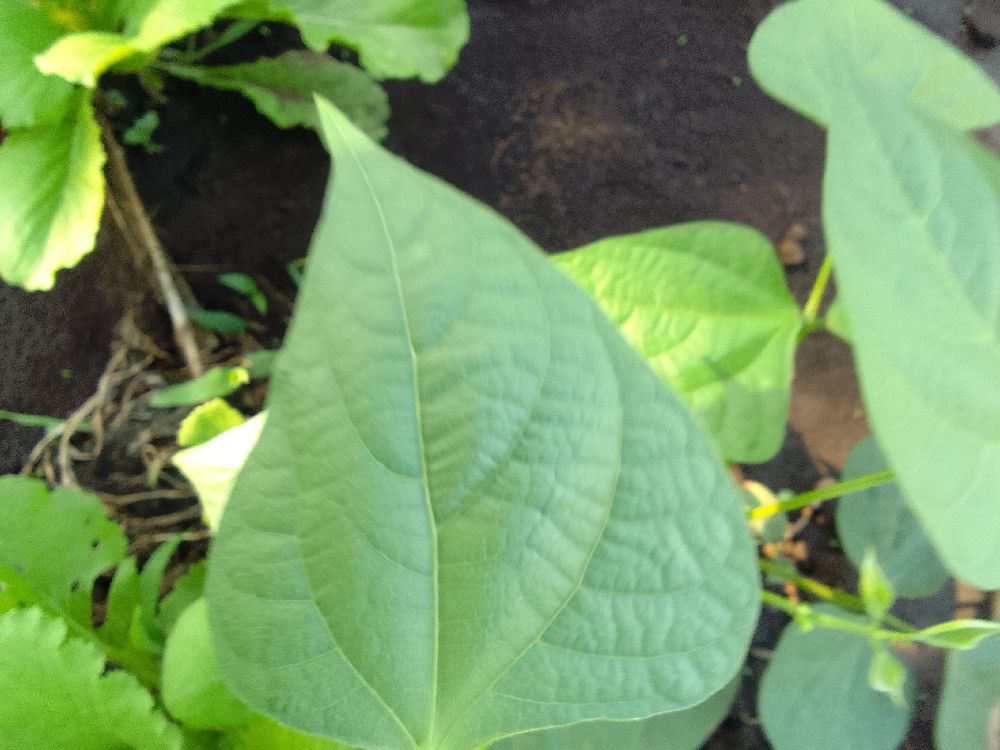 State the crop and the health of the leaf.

common bean, healthy
